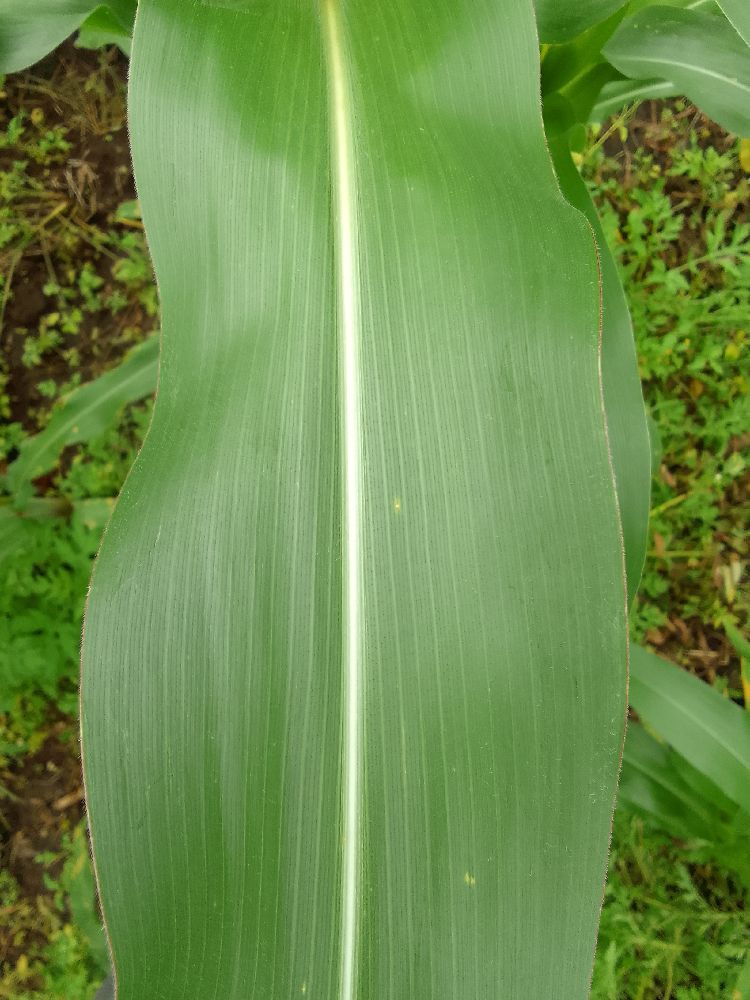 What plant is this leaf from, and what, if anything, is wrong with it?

maize, healthy
